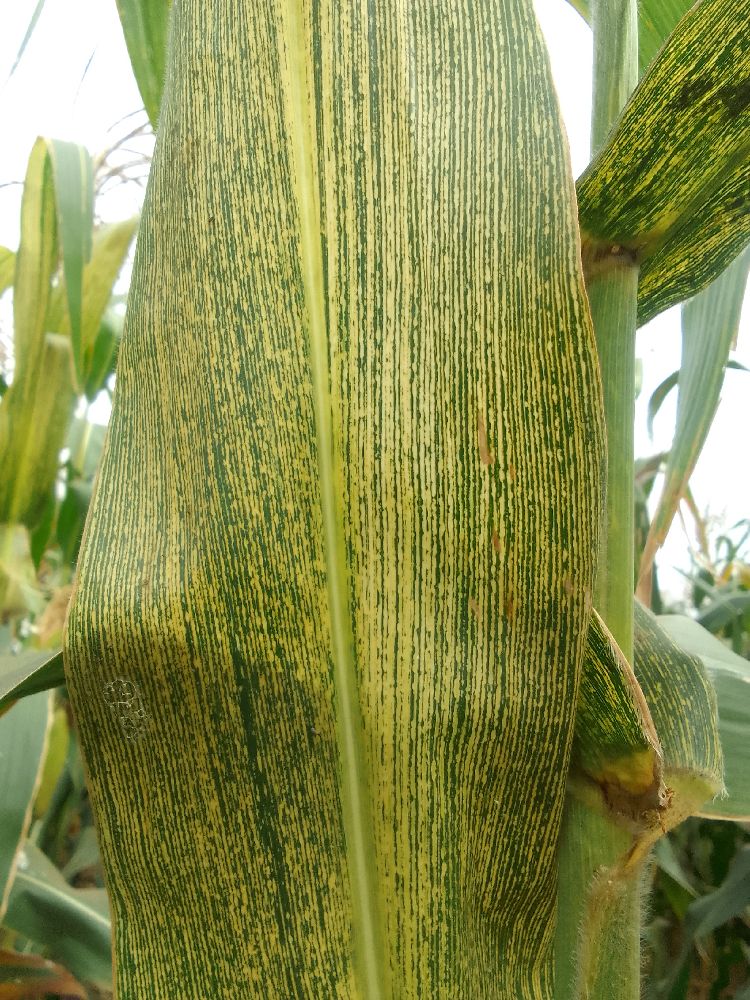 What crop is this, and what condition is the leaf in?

maize, maize streak virus
